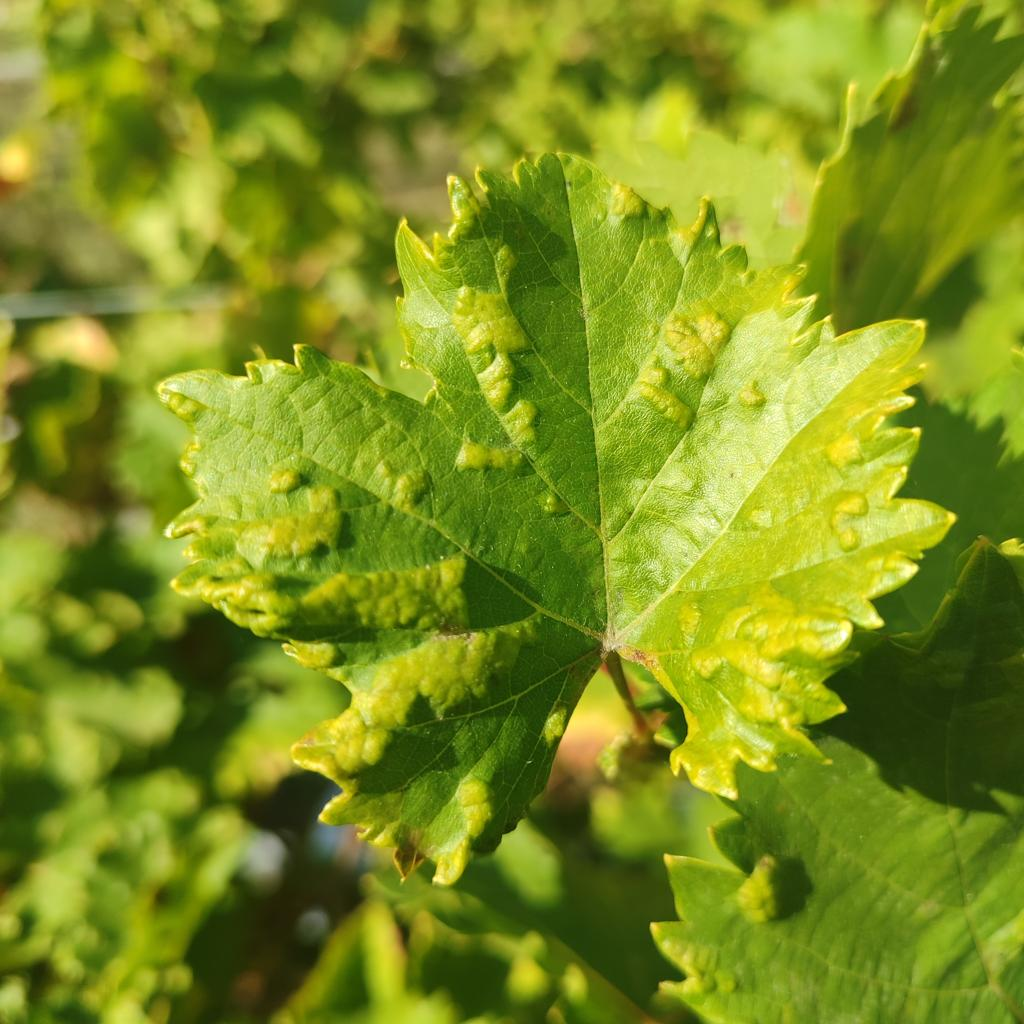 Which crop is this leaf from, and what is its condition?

grapevine, erineum mite
